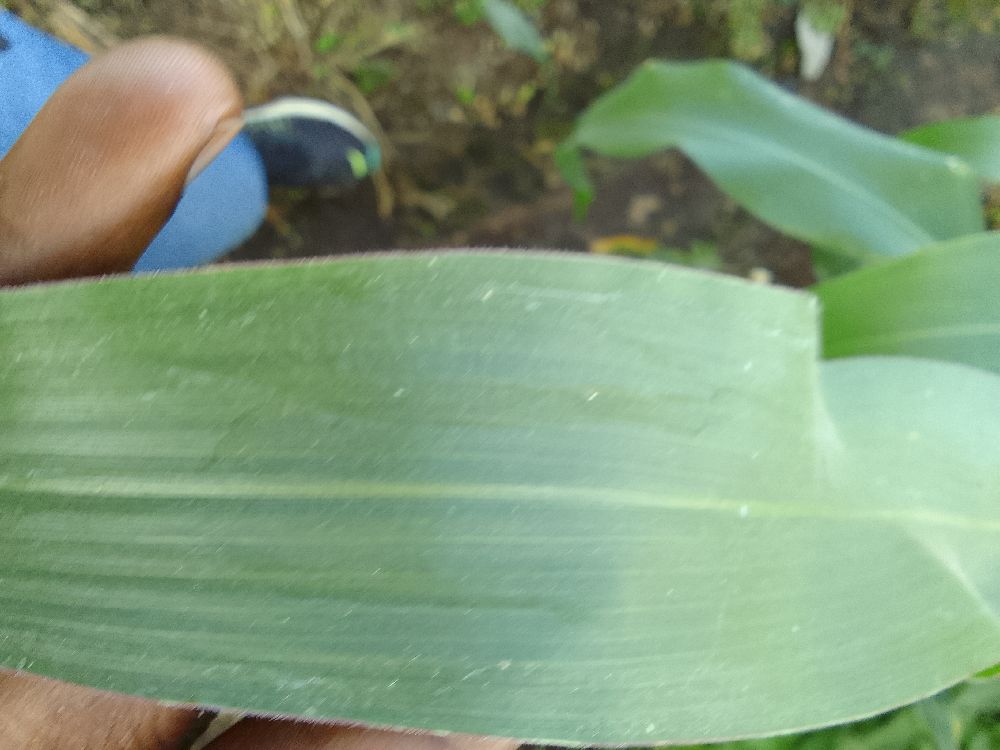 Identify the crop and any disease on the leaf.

maize, healthy
